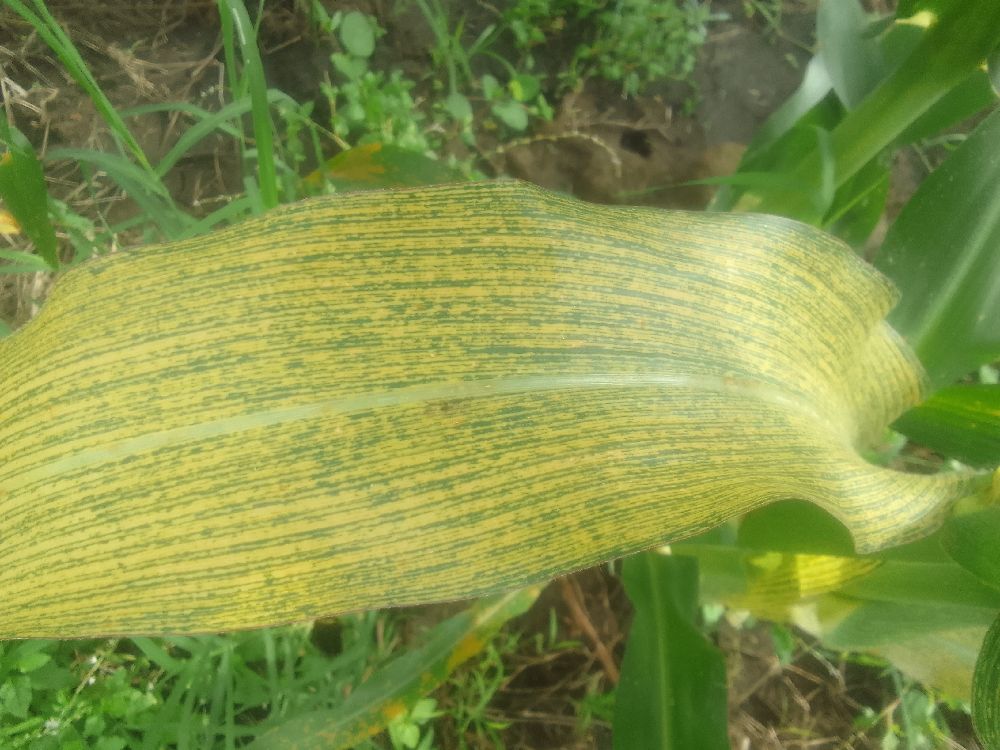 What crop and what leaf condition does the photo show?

maize, maize streak virus
